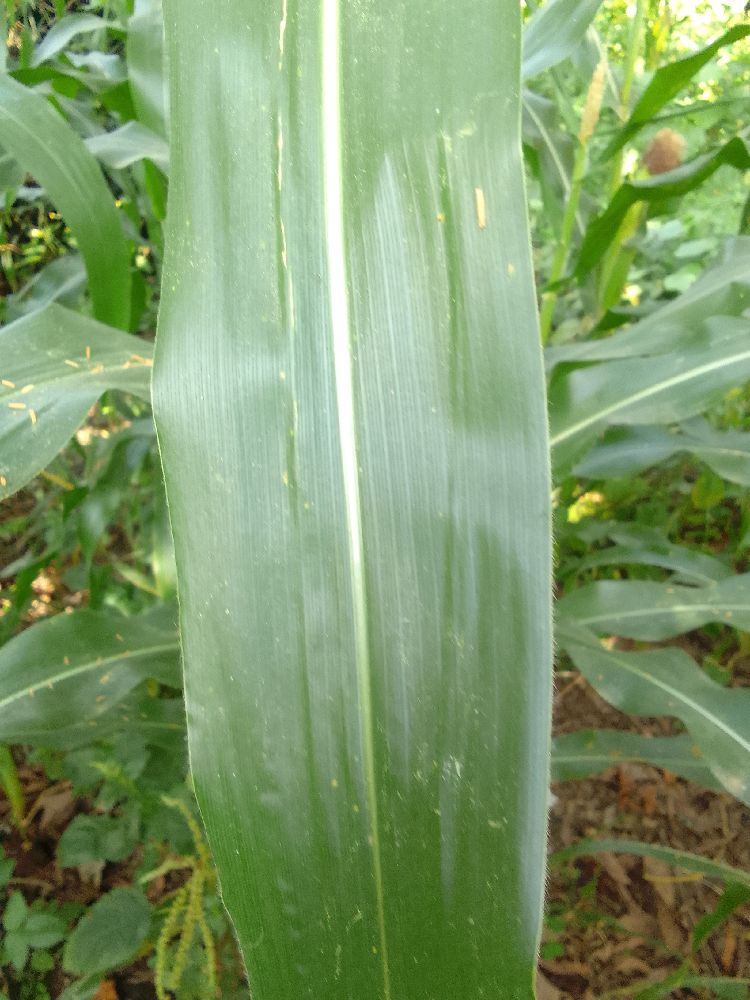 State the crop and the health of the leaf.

maize, healthy
